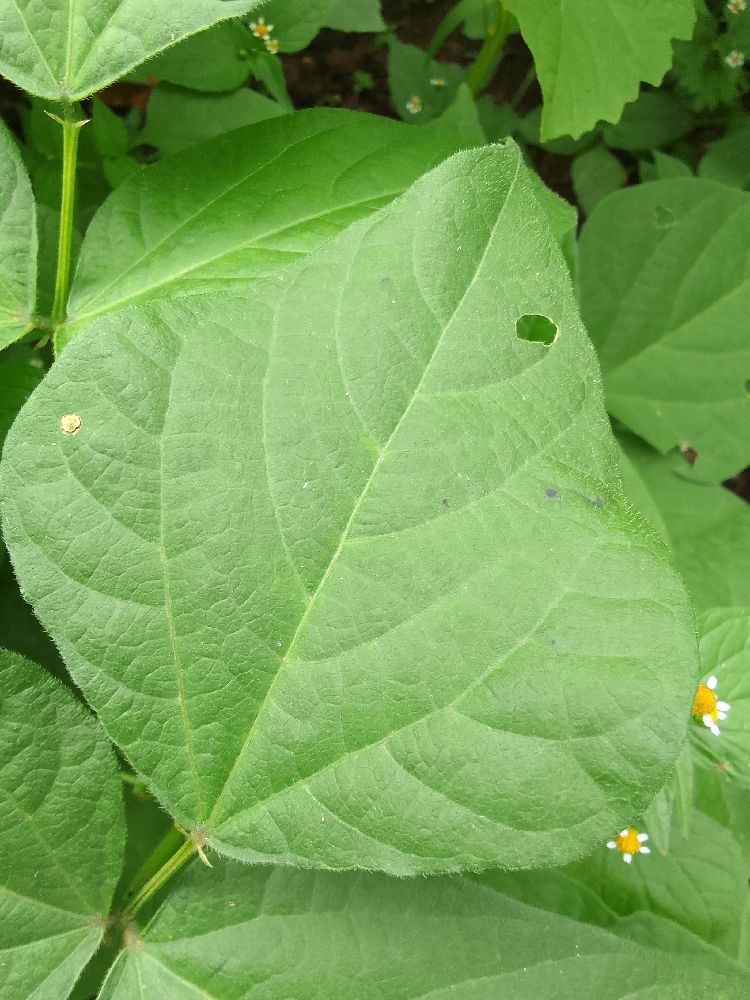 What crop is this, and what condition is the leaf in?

common bean, healthy
